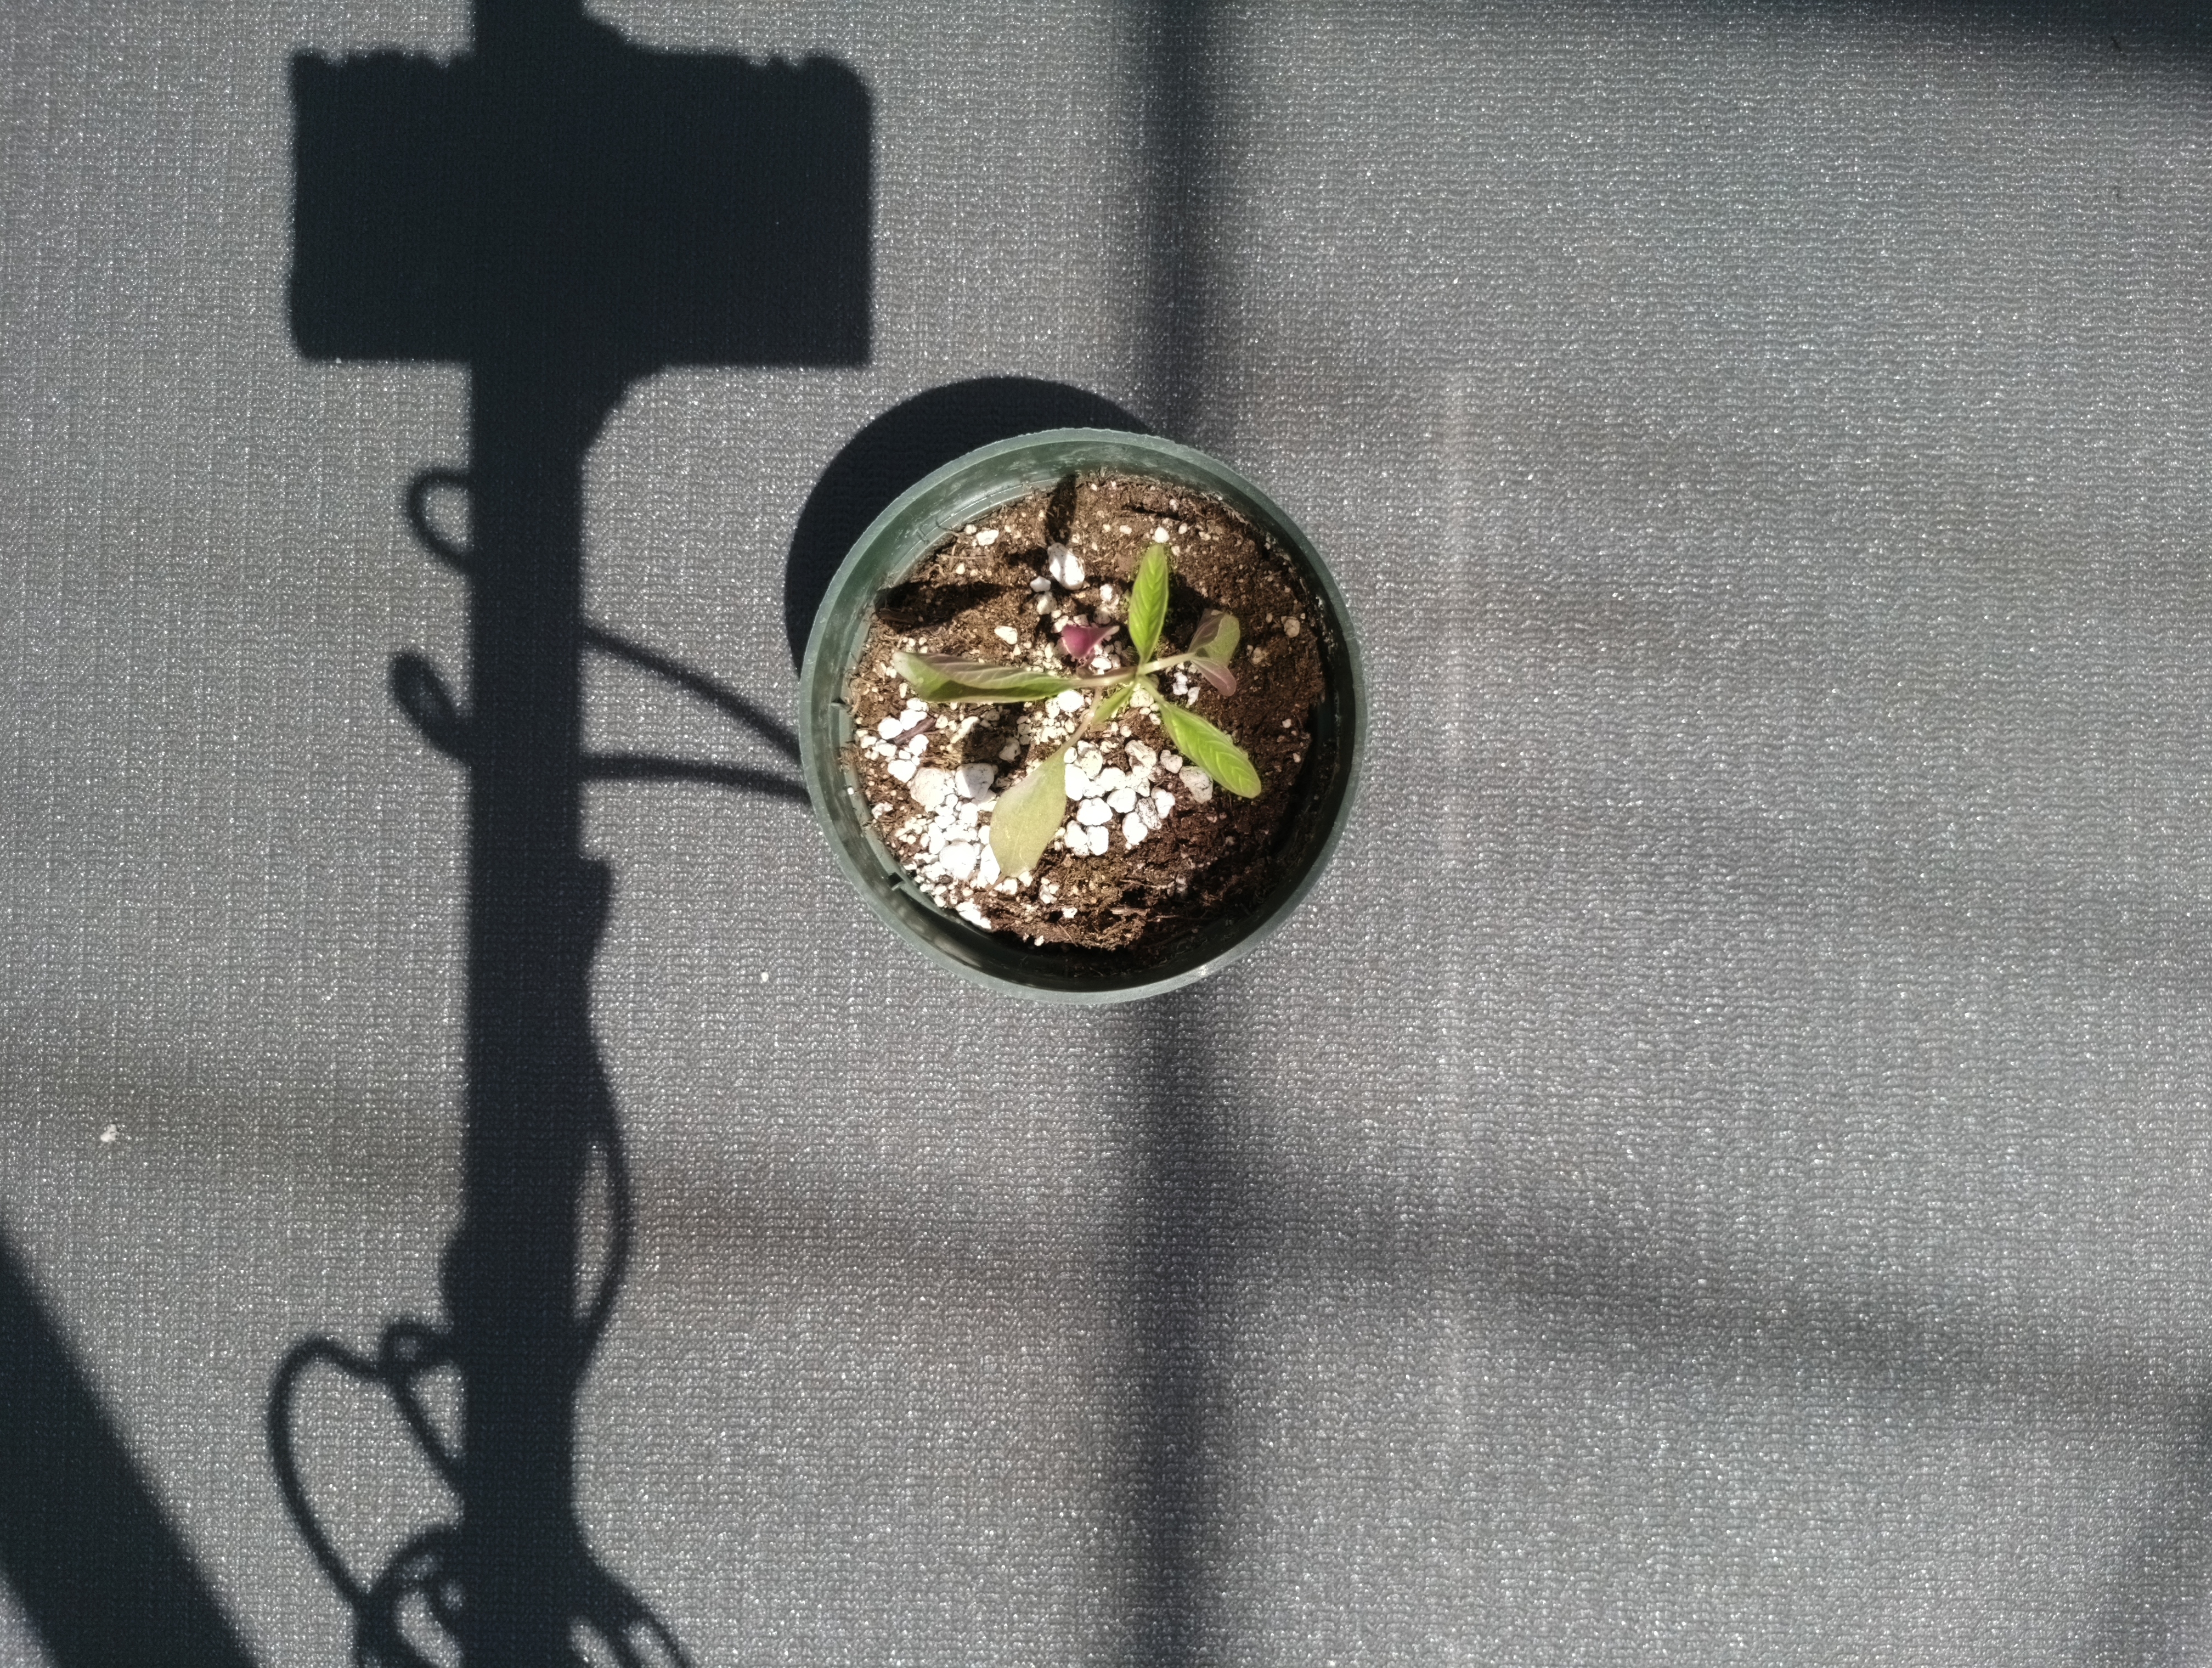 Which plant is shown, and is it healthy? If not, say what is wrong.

waterhemp, foliar distortion
